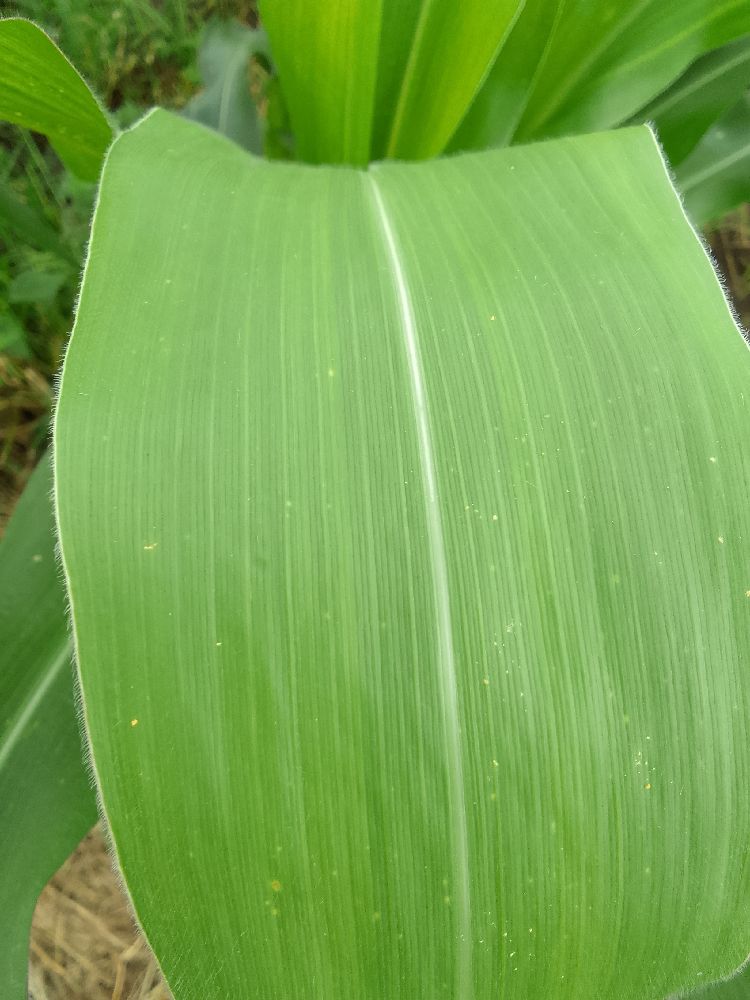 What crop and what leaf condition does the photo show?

maize, healthy
